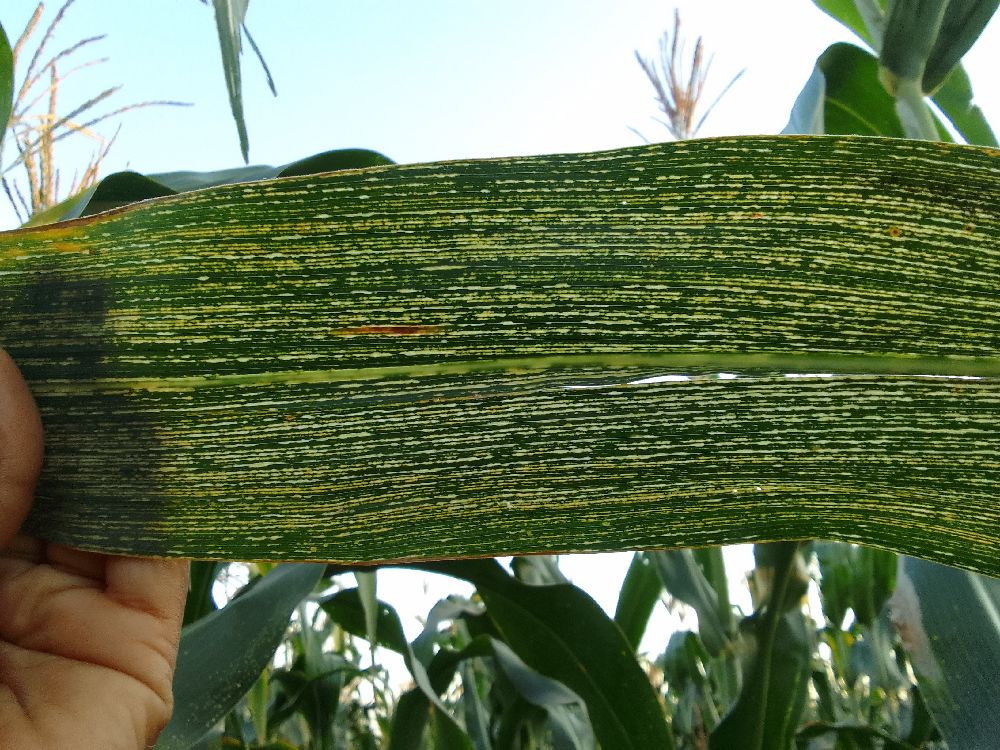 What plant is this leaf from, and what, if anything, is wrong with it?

maize, maize streak virus
